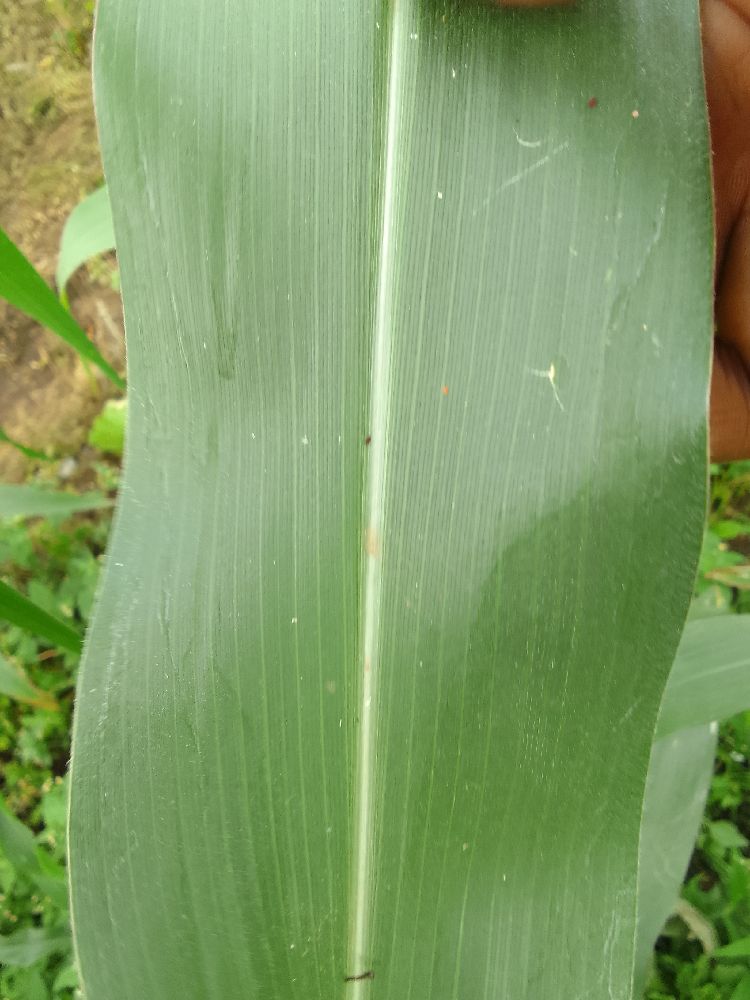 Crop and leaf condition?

maize, healthy
